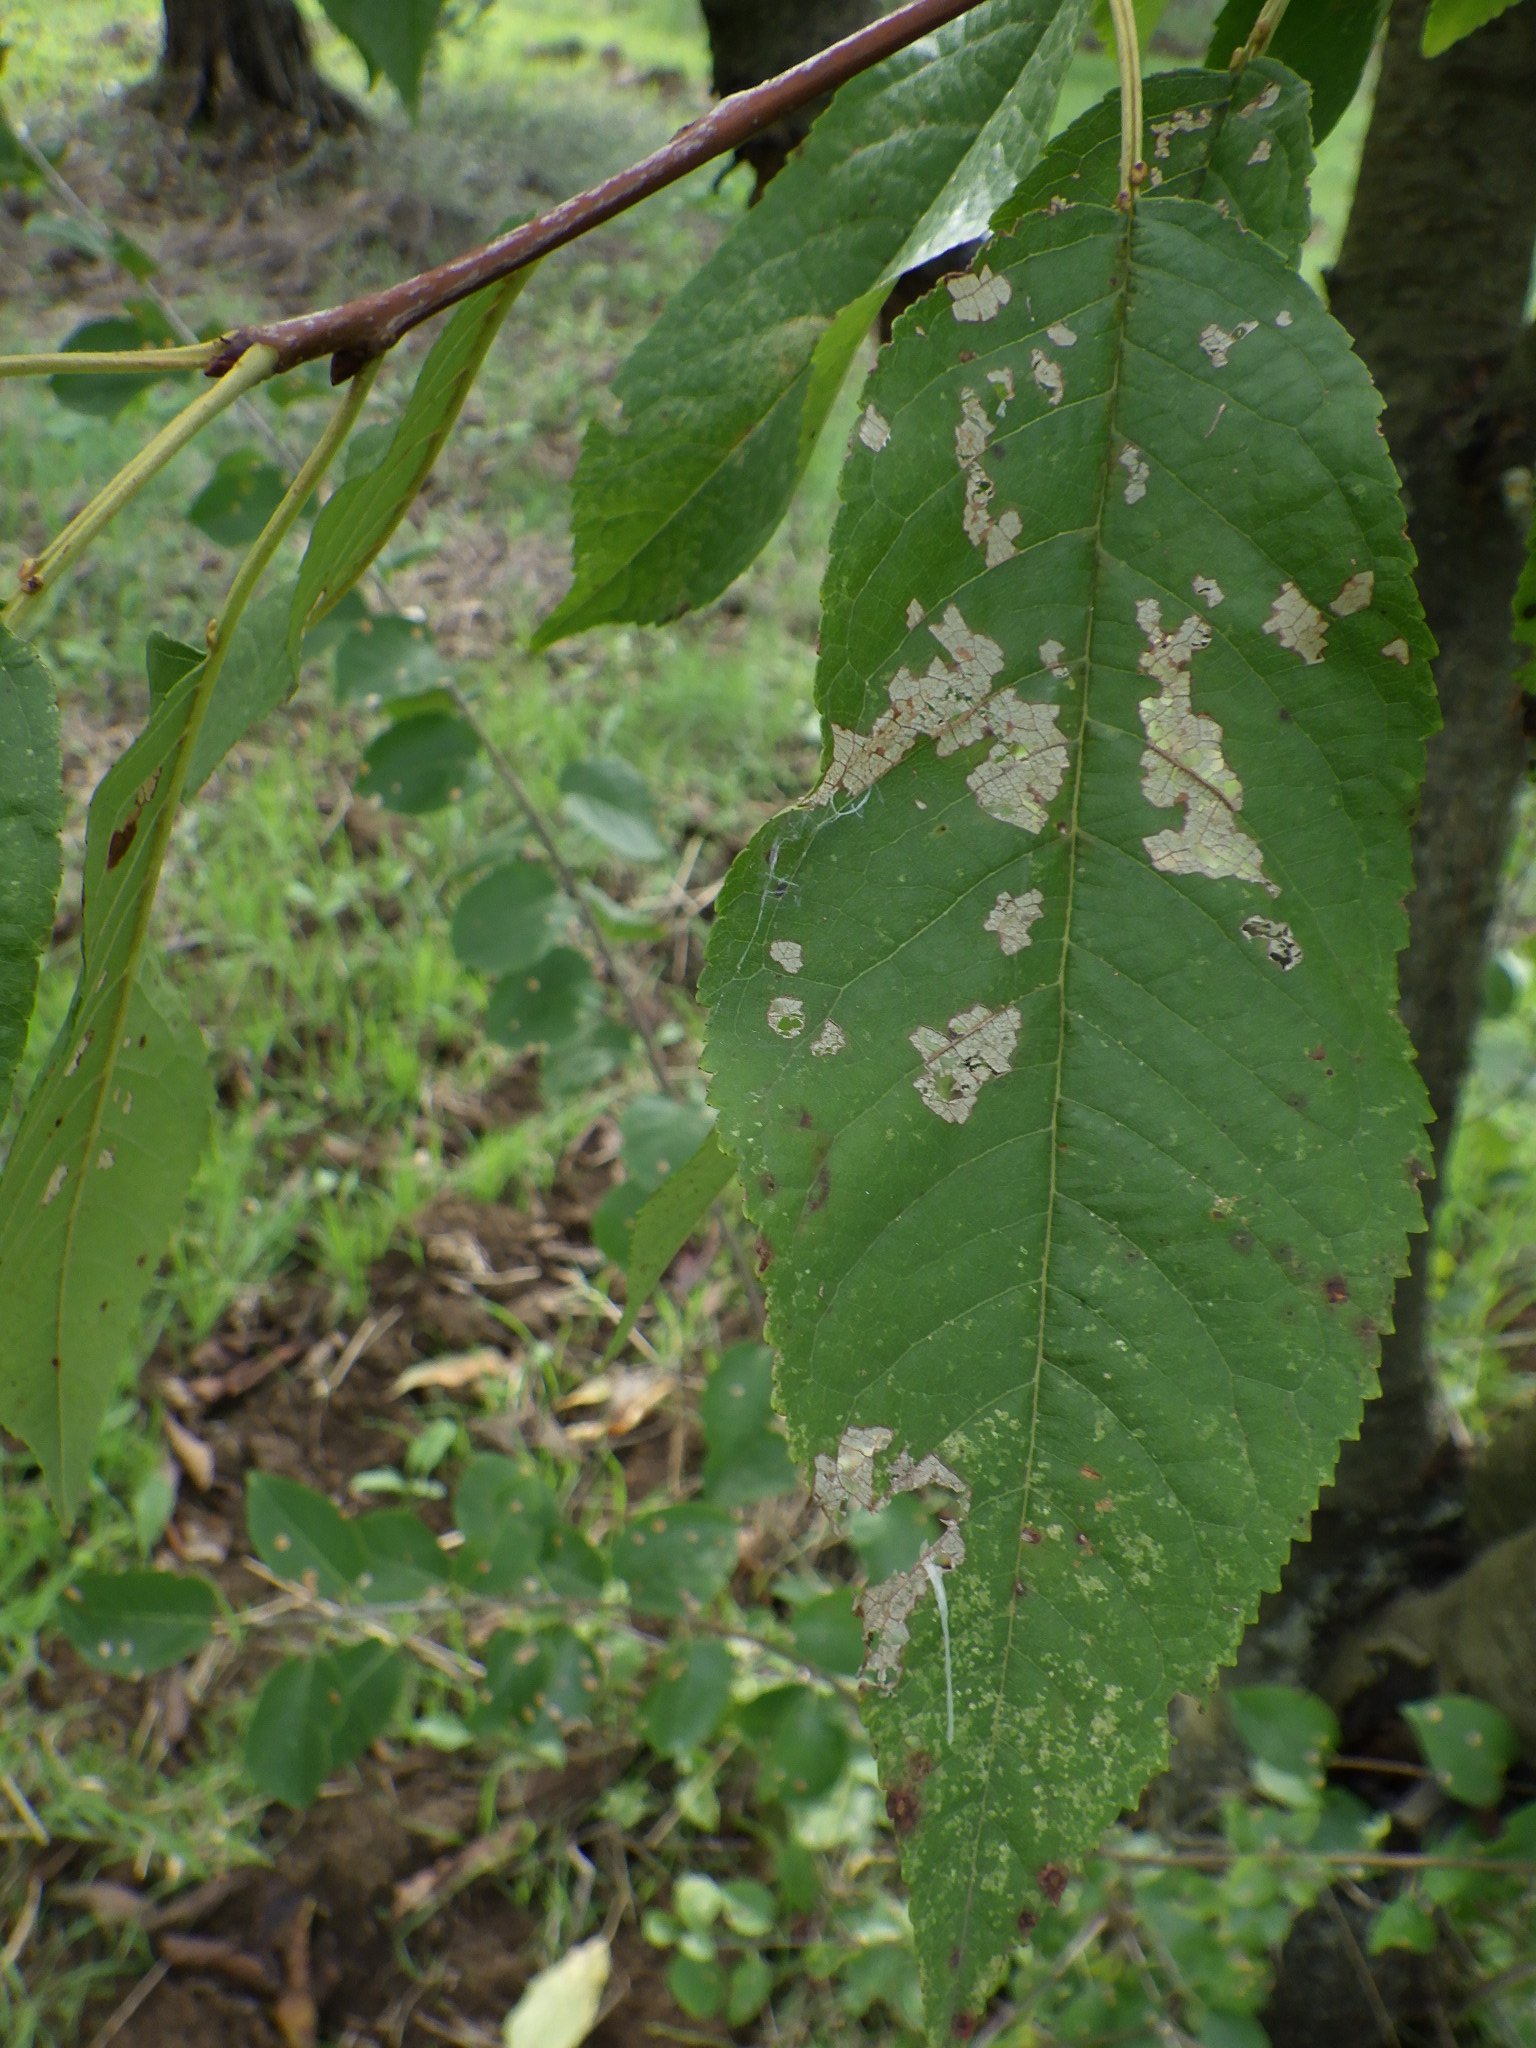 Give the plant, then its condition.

cherry, leaf spot
